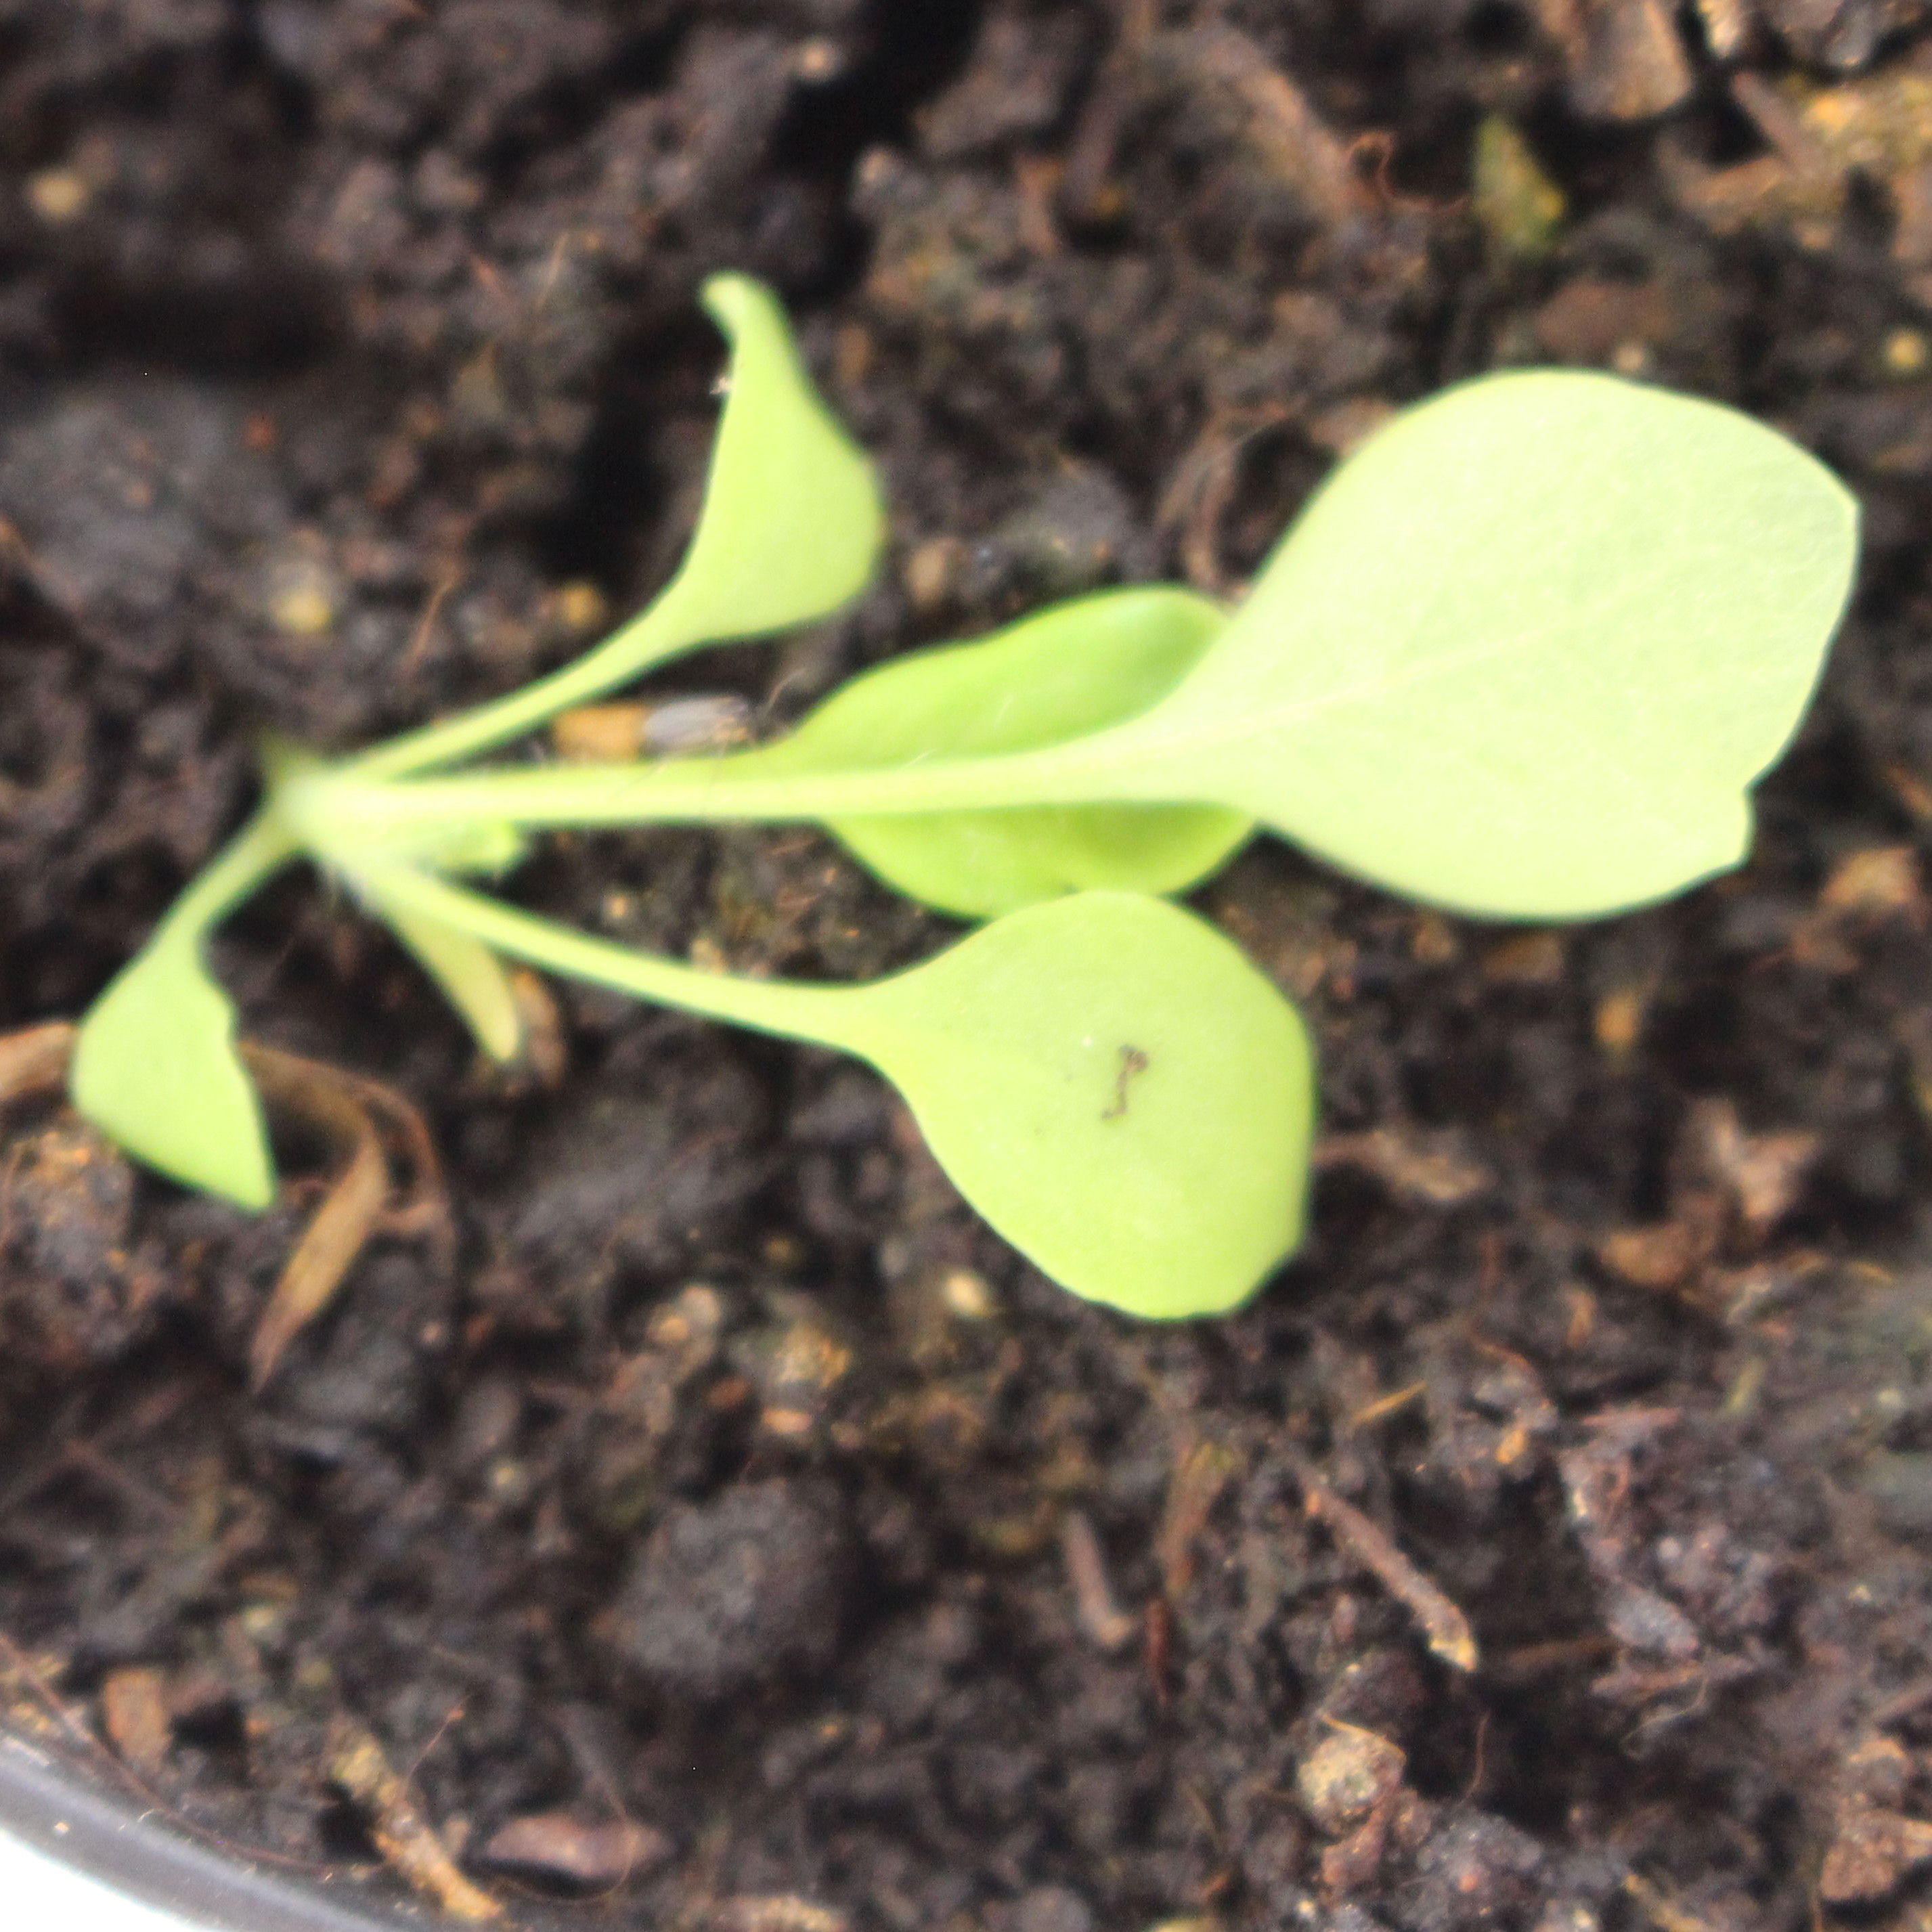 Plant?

Papaver rhoeas
